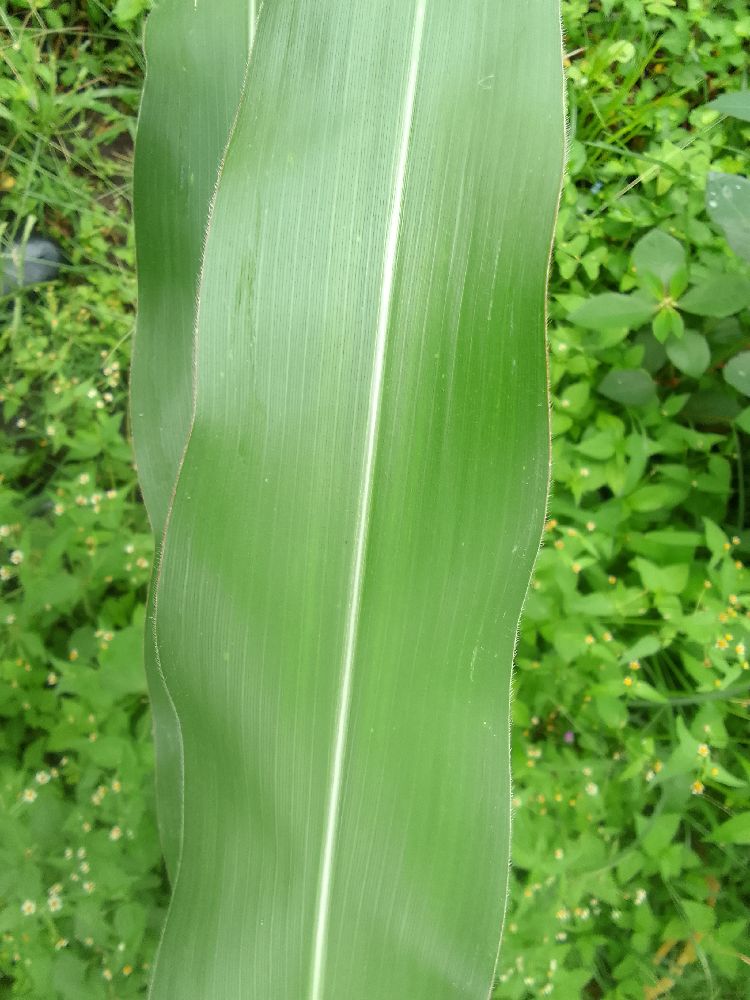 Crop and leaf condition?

maize, healthy
